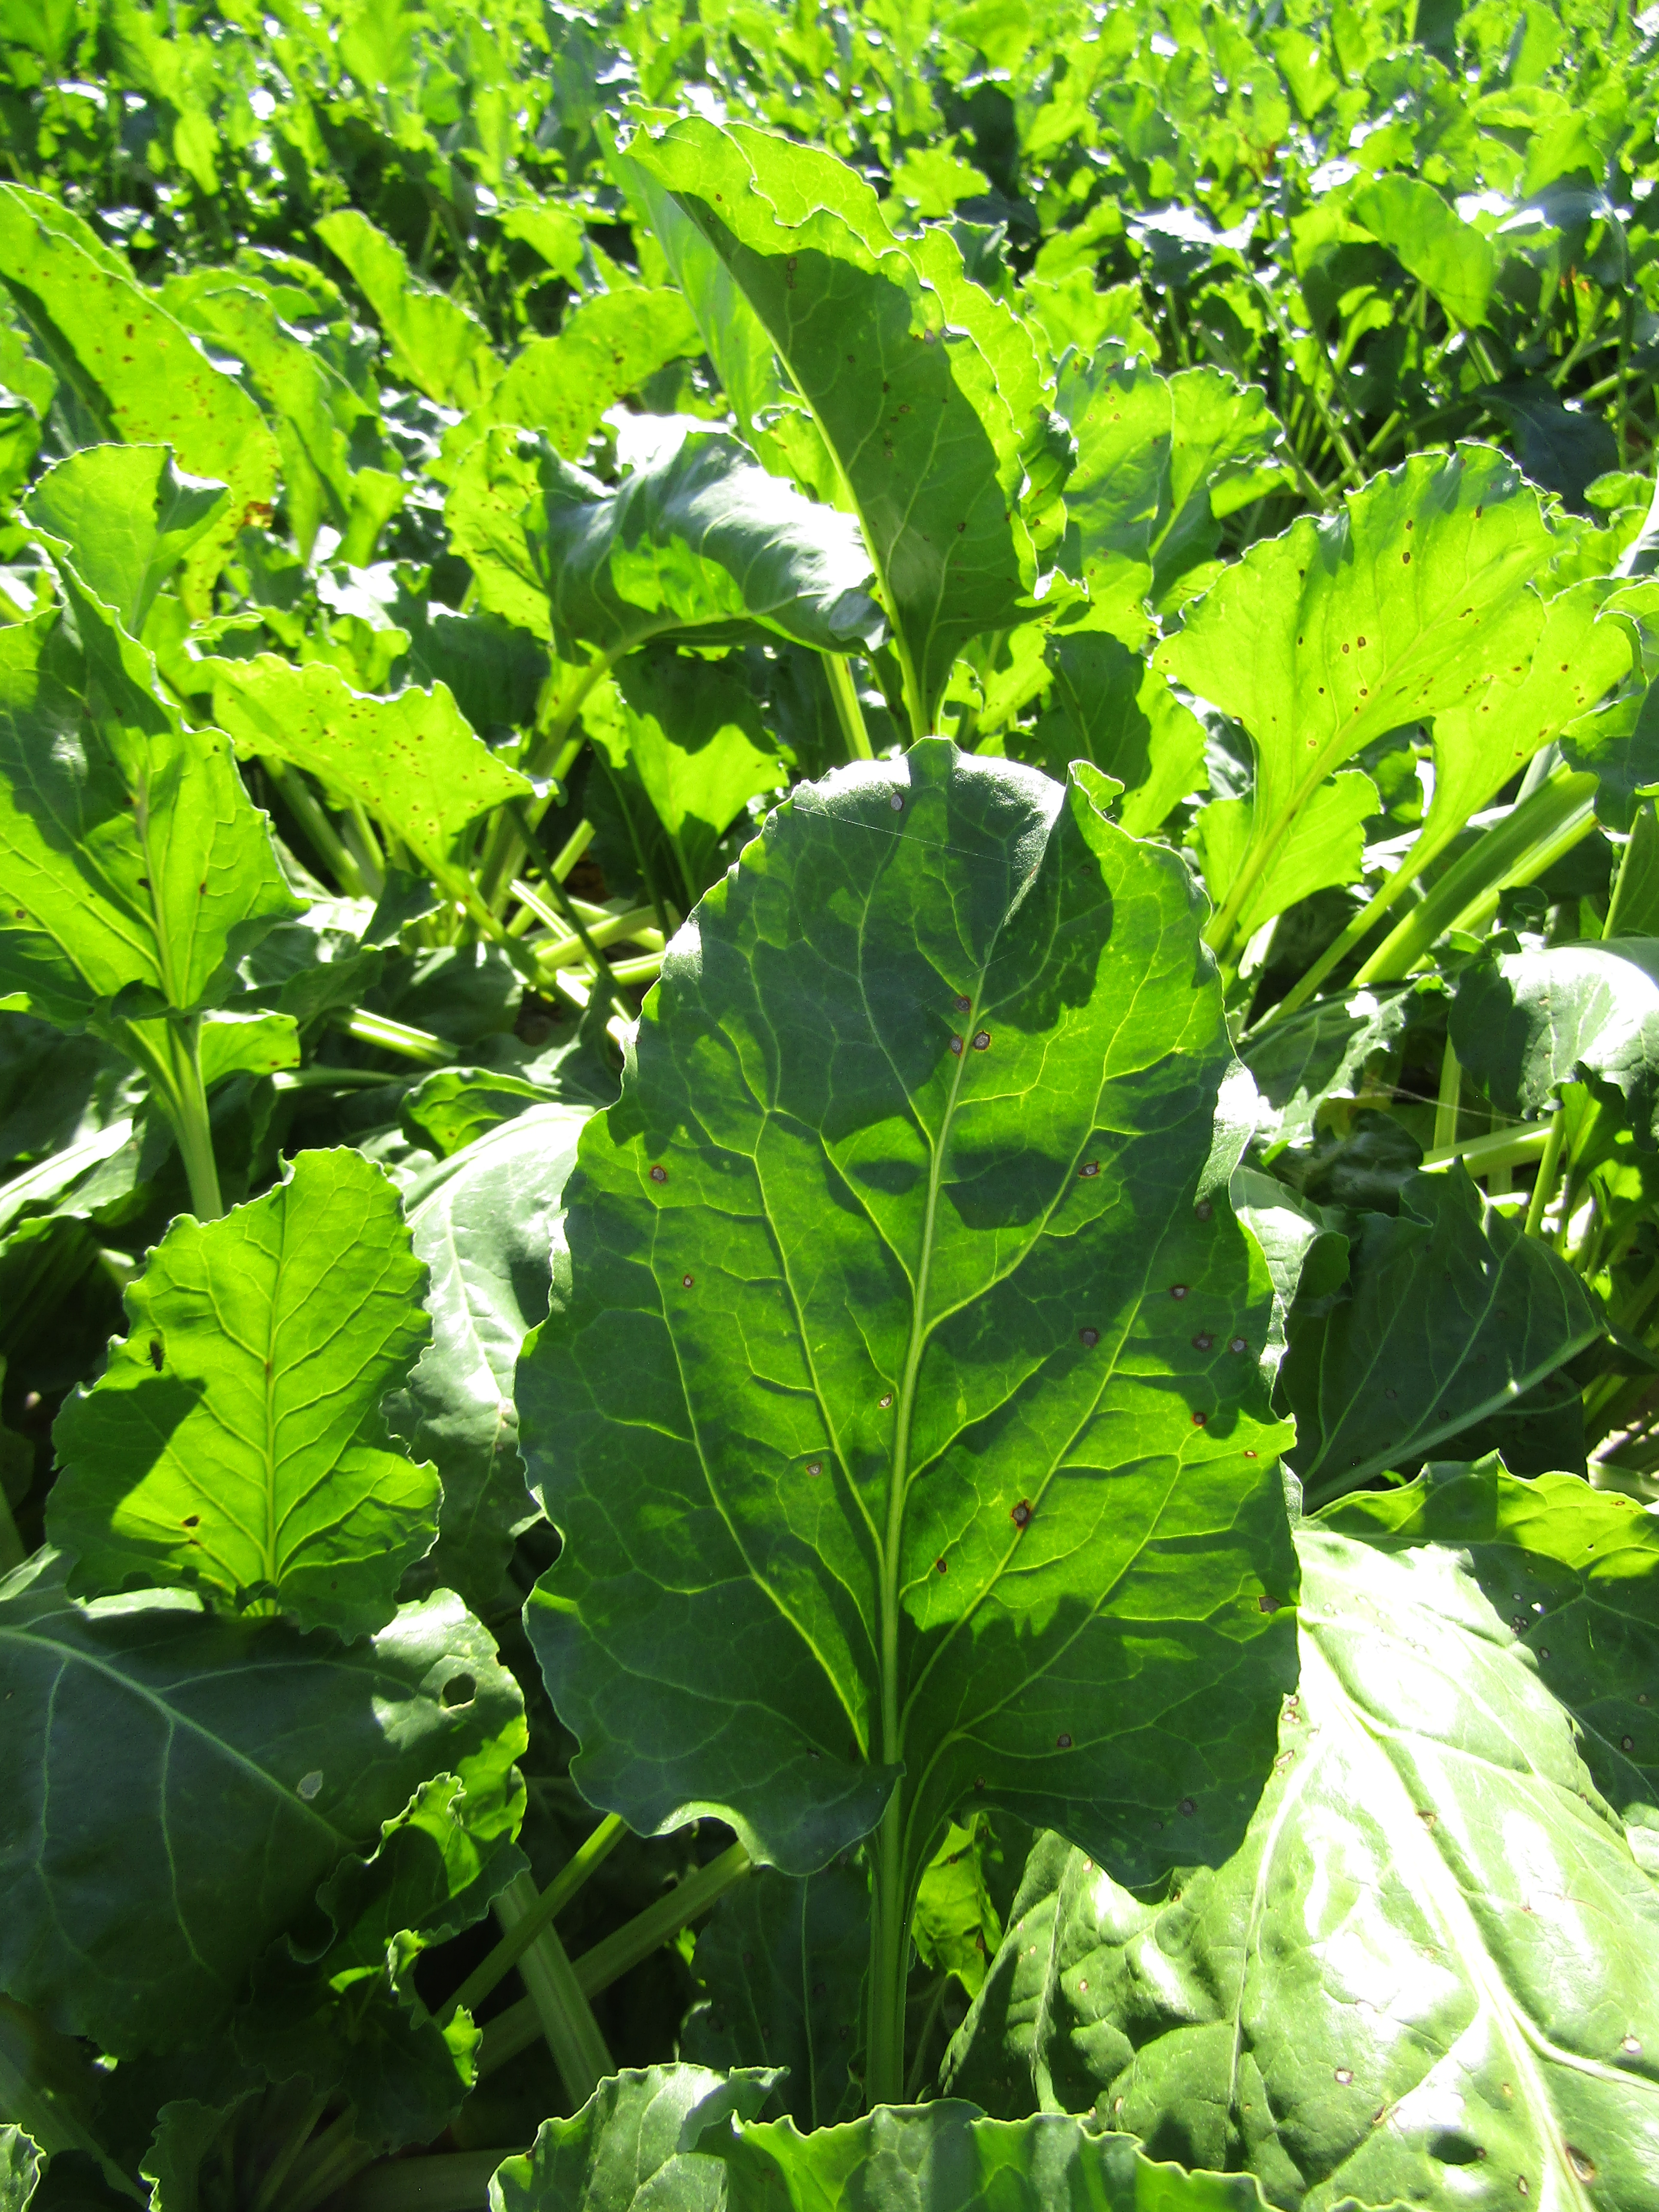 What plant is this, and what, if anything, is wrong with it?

beet, cercospora
